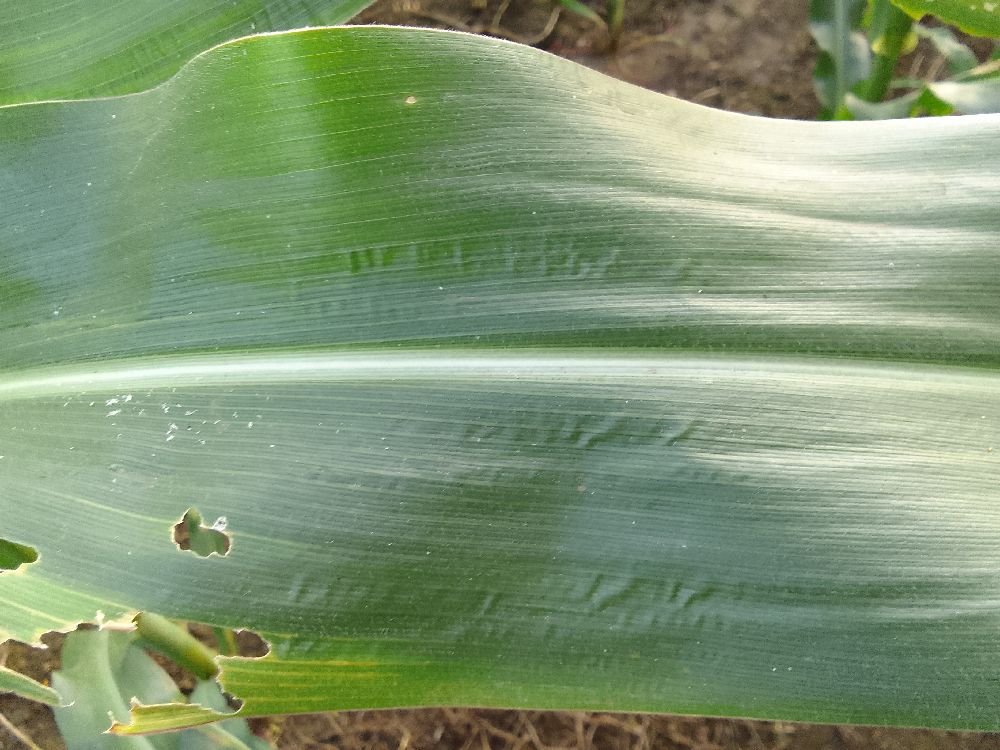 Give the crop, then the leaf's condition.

maize, healthy
